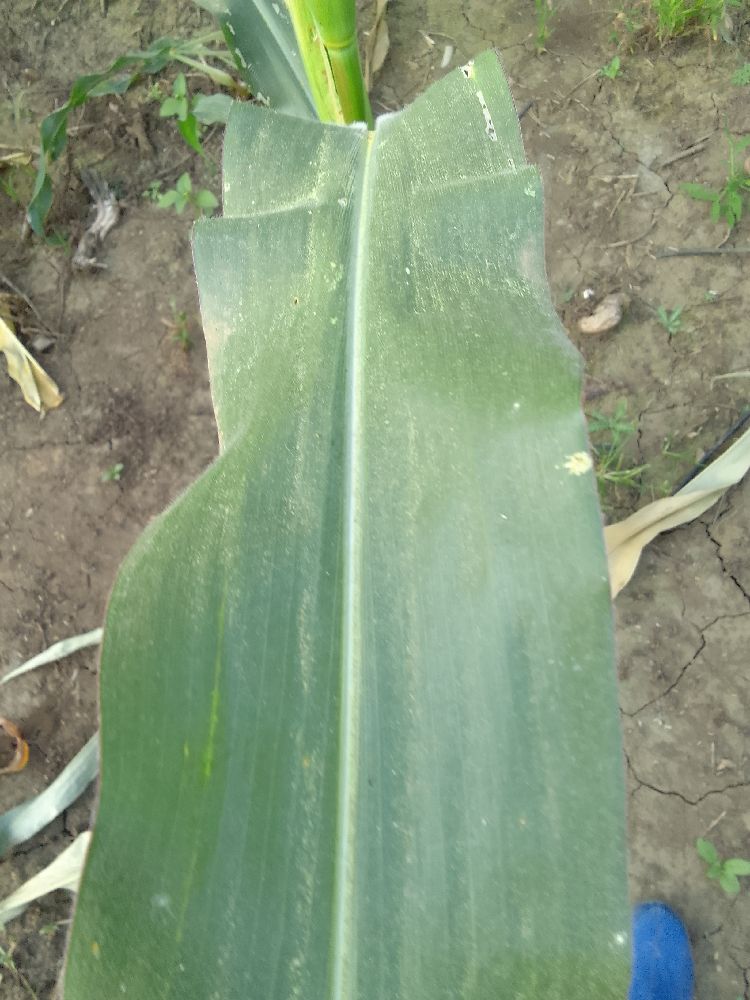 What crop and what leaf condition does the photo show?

maize, healthy
